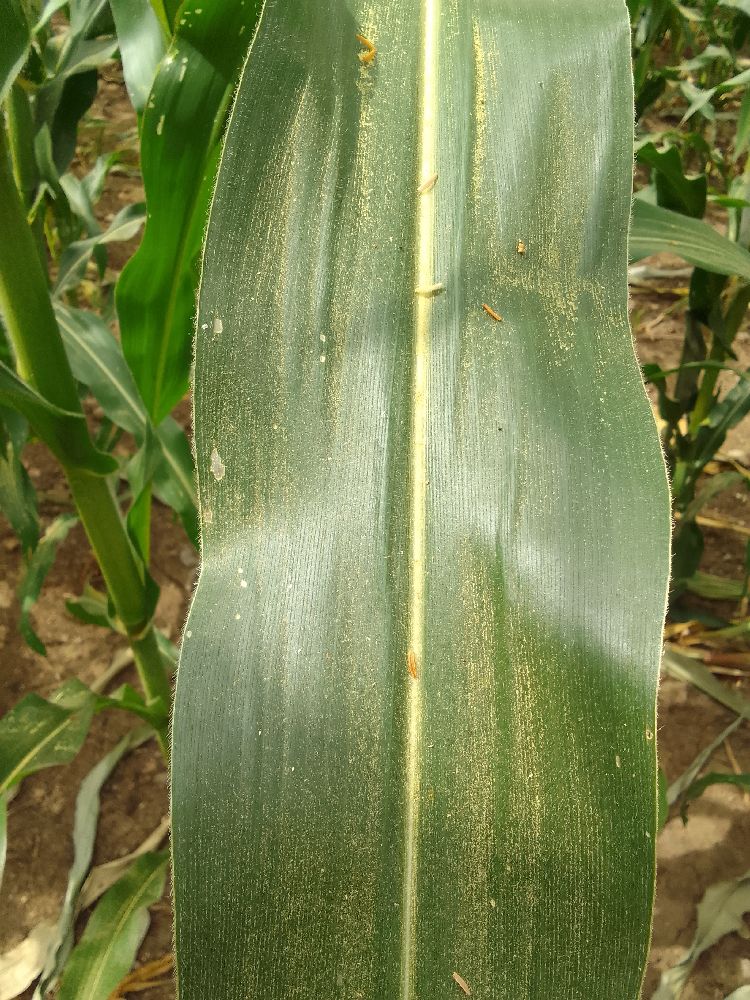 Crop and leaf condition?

maize, healthy
